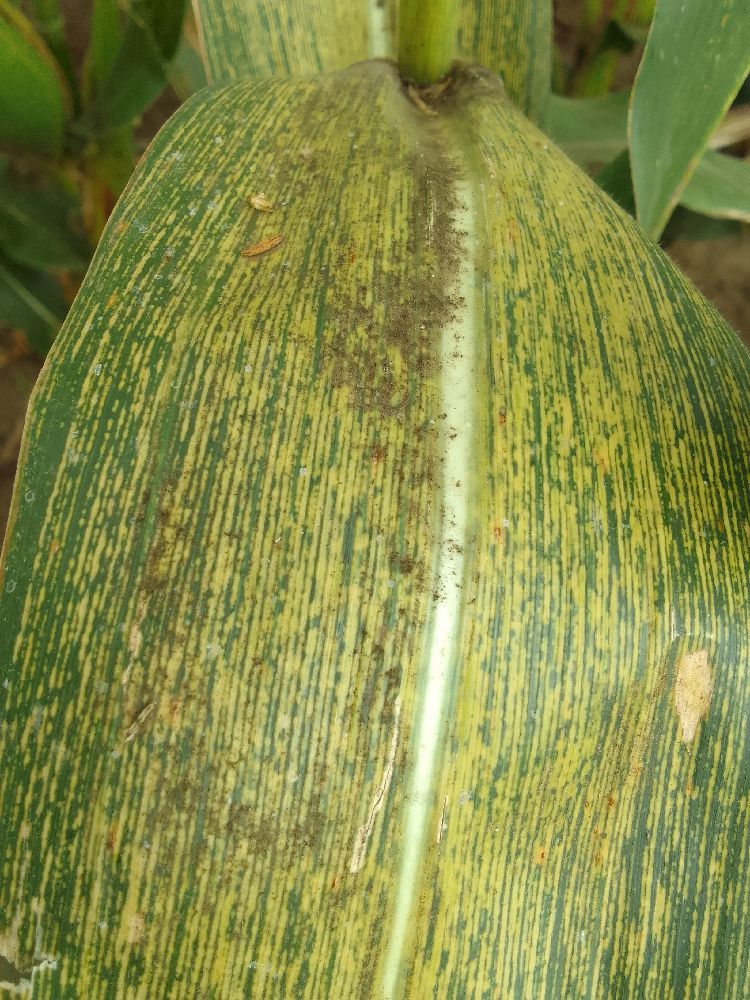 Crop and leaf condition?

maize, maize streak virus
